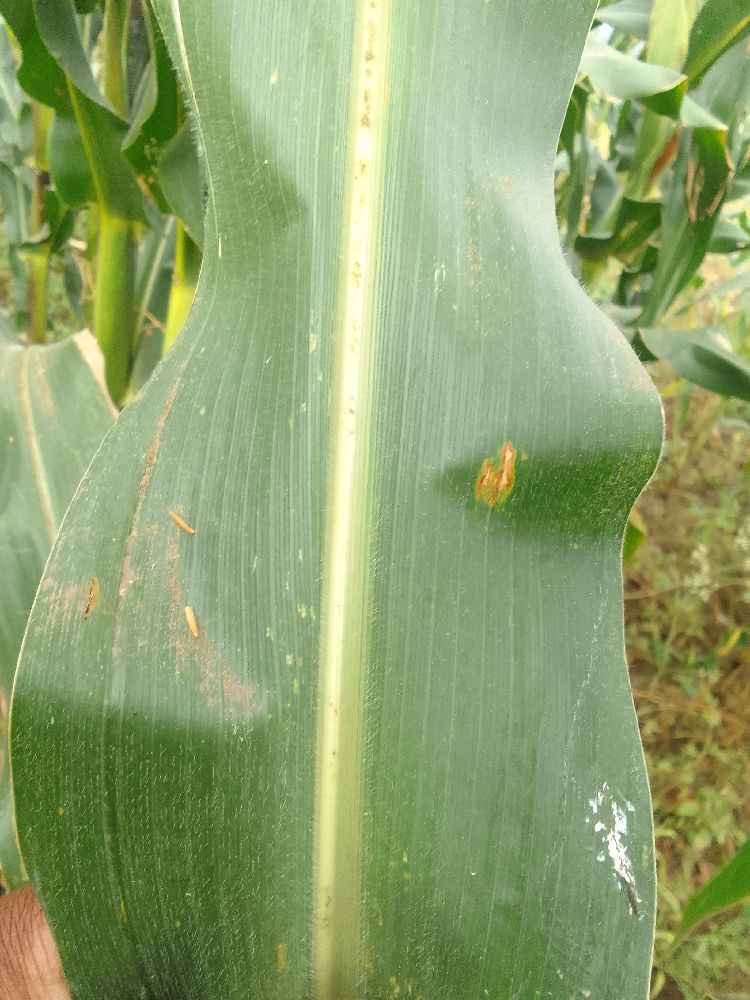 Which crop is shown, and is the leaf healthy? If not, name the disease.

maize, healthy
